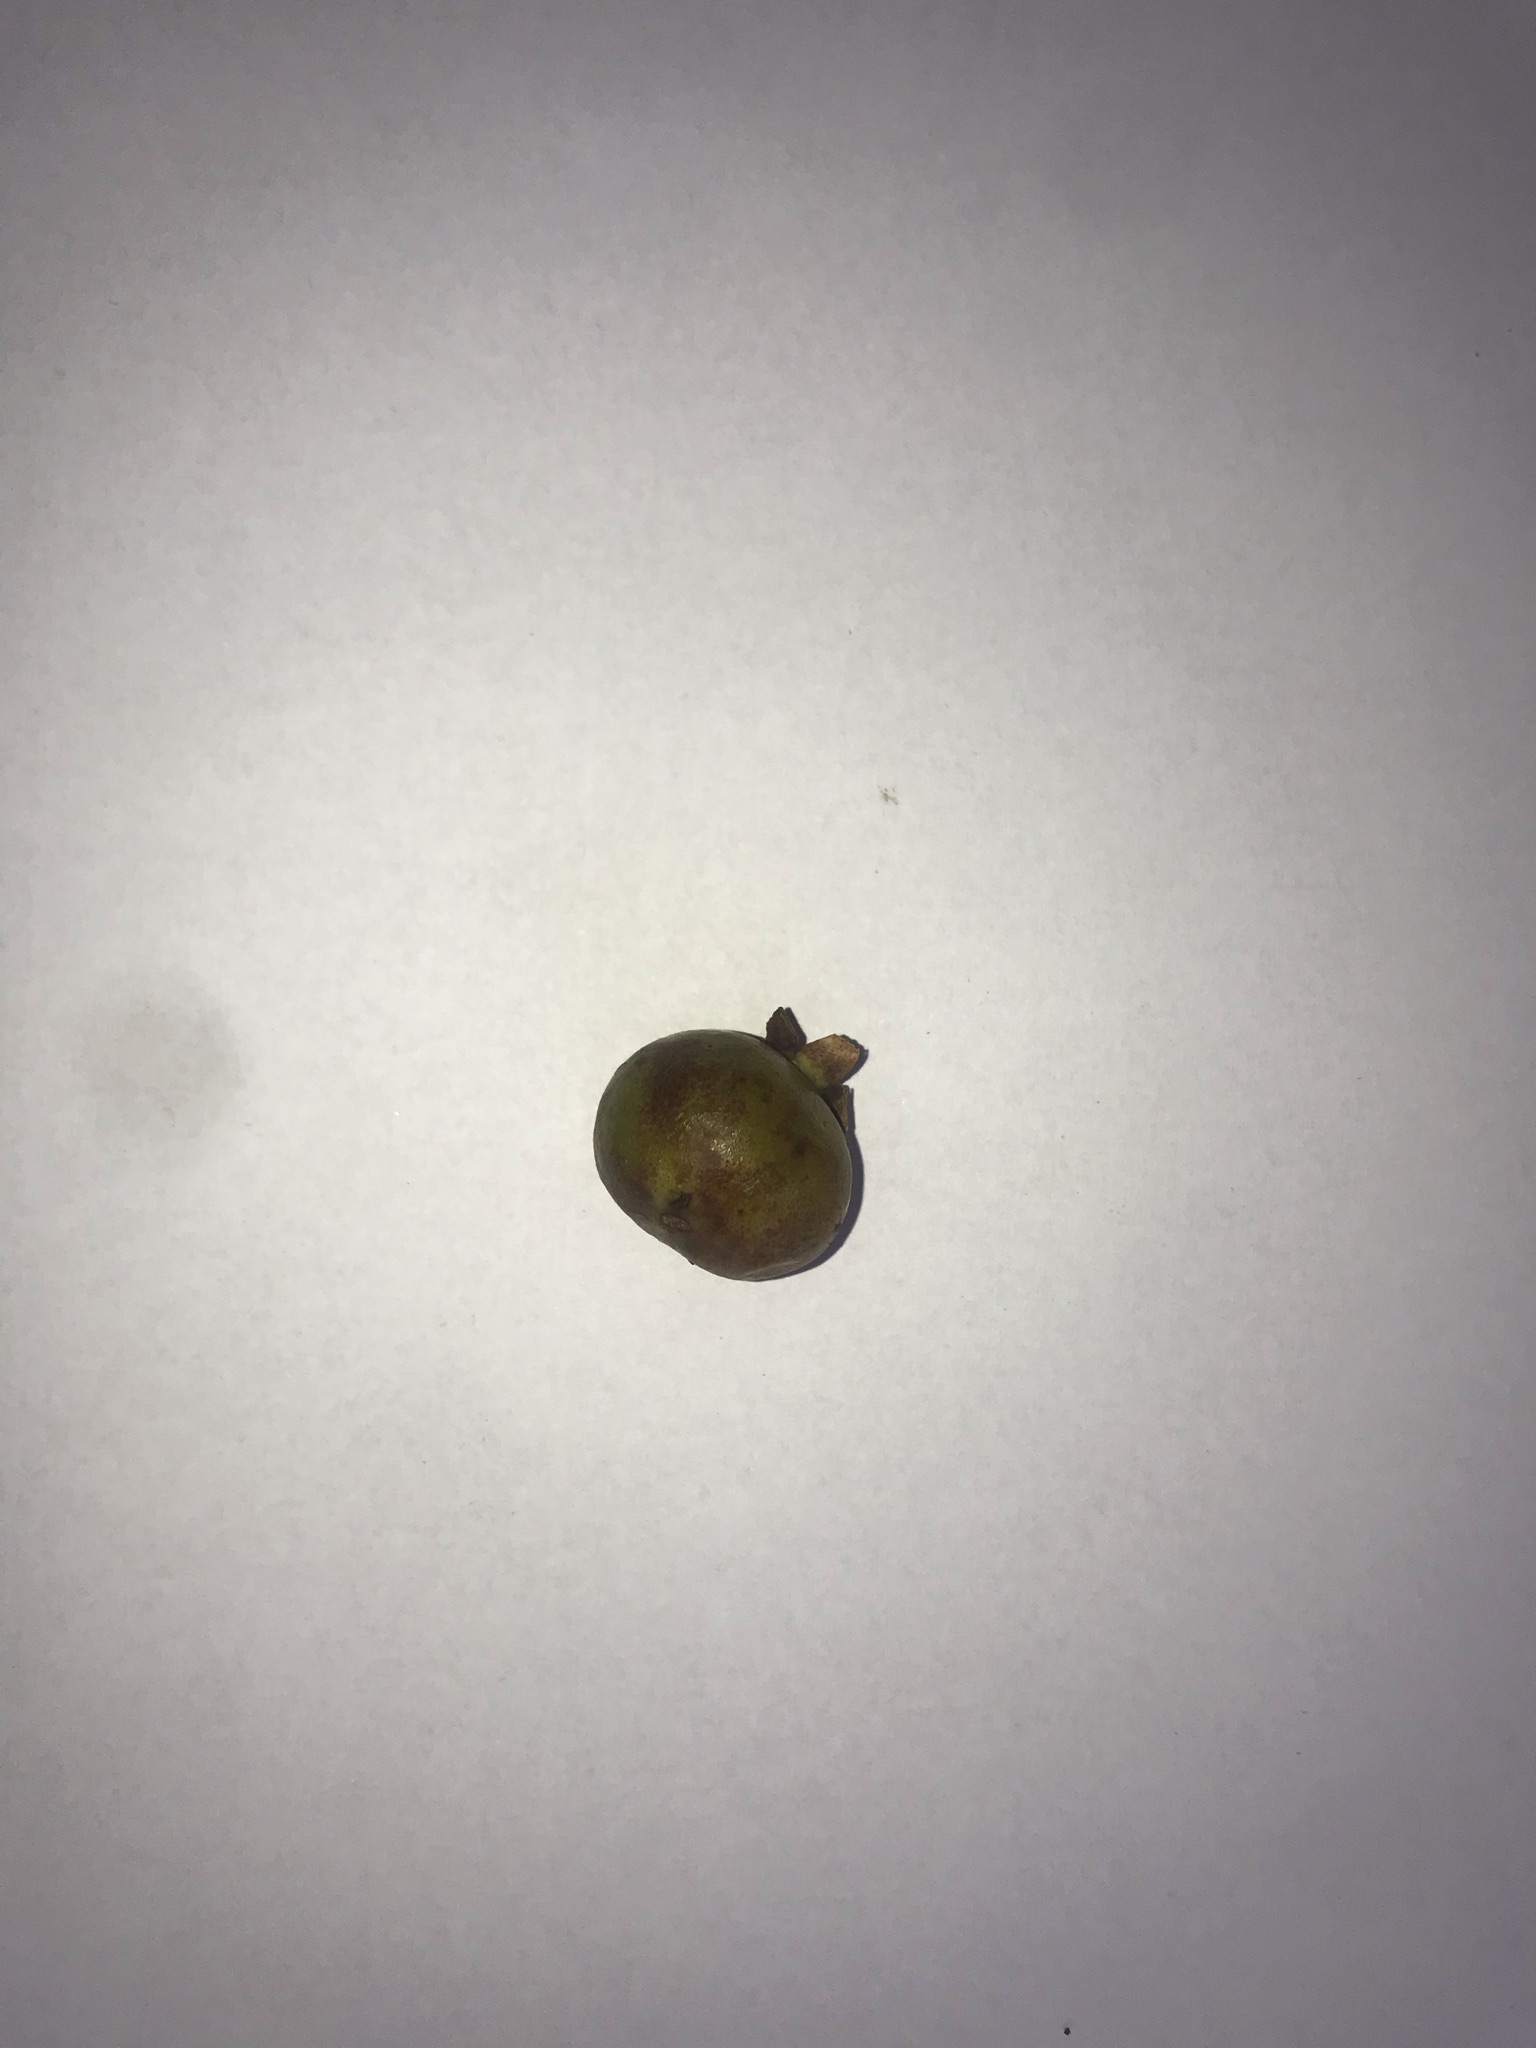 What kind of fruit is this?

gabiroba
